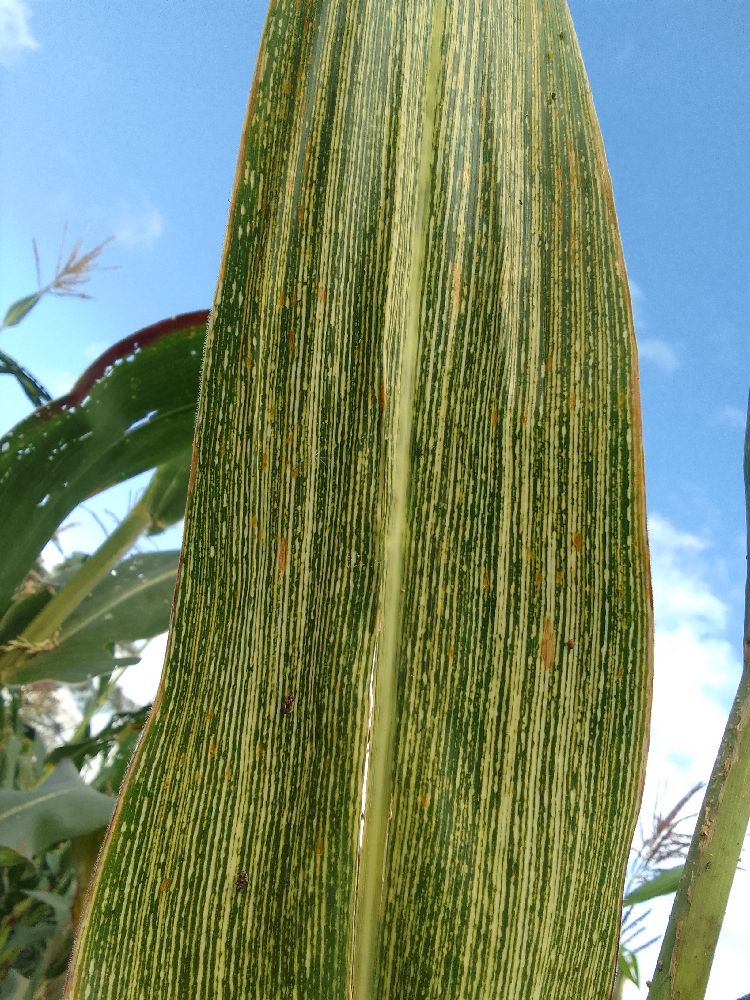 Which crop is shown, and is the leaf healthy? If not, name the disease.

maize, maize streak virus
